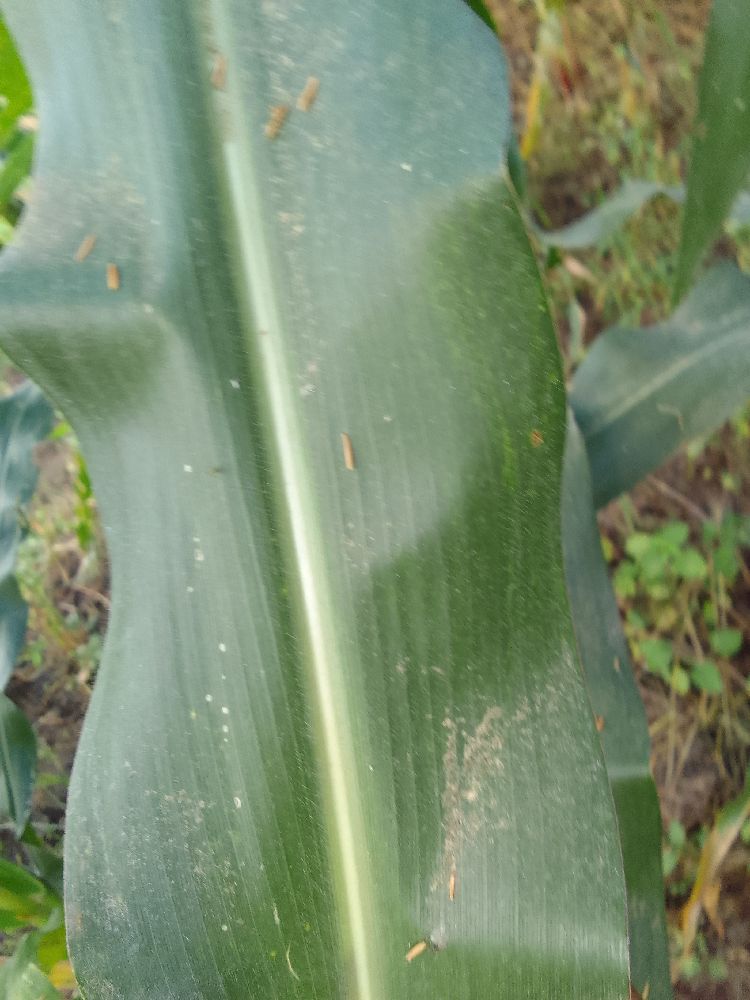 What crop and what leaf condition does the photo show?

maize, healthy
